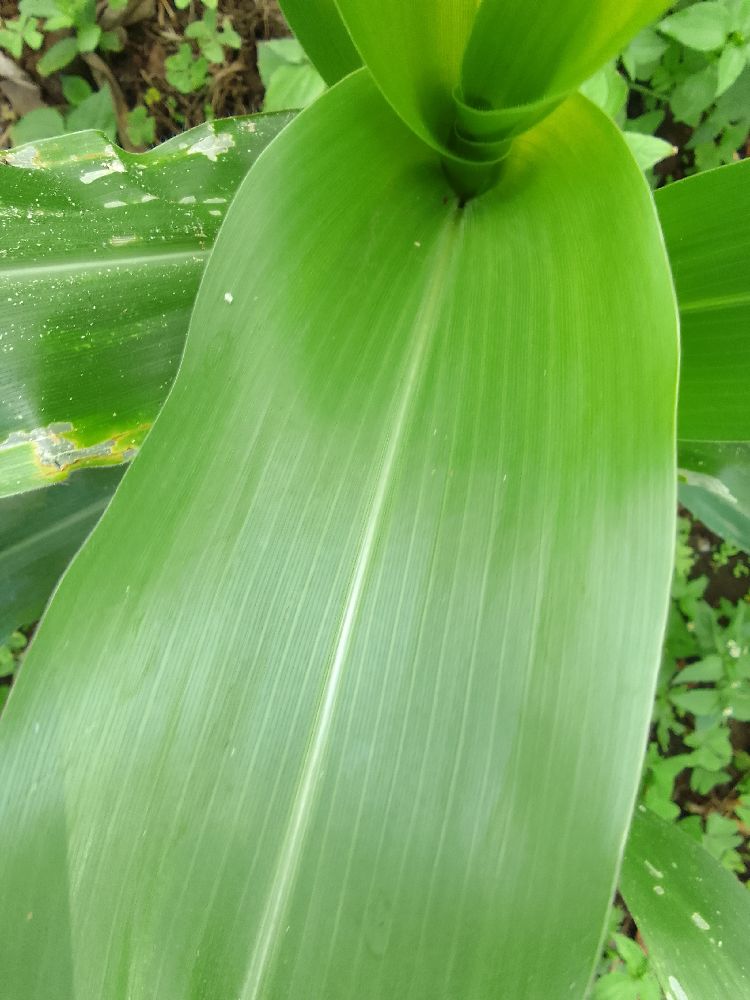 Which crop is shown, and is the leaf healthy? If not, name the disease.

maize, healthy
